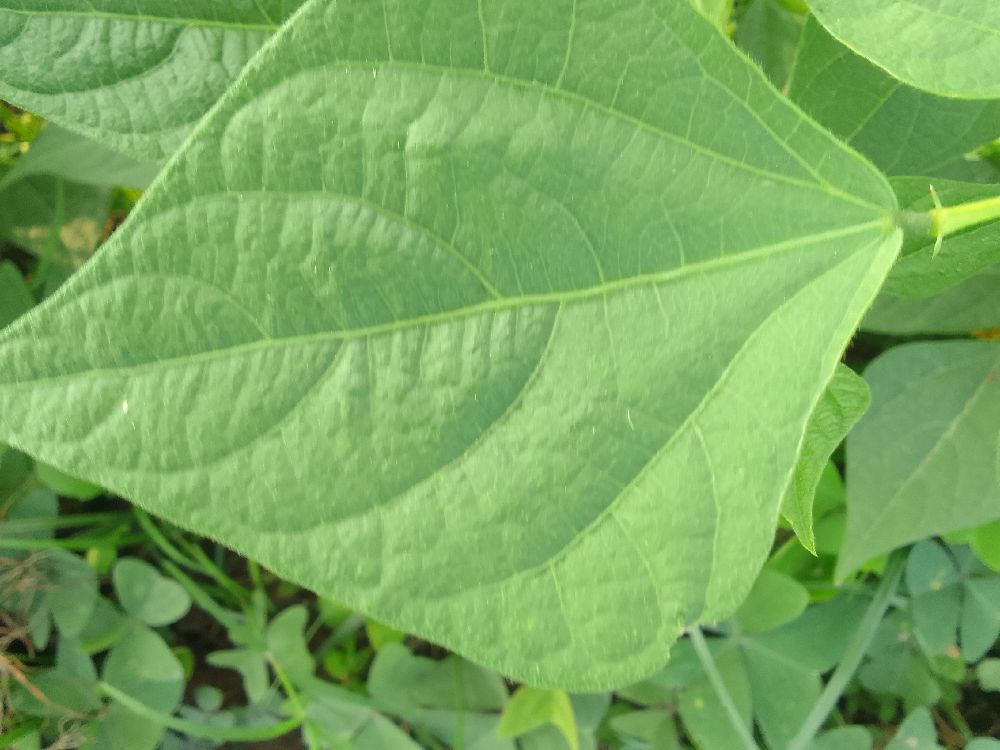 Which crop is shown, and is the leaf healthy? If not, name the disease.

common bean, healthy
